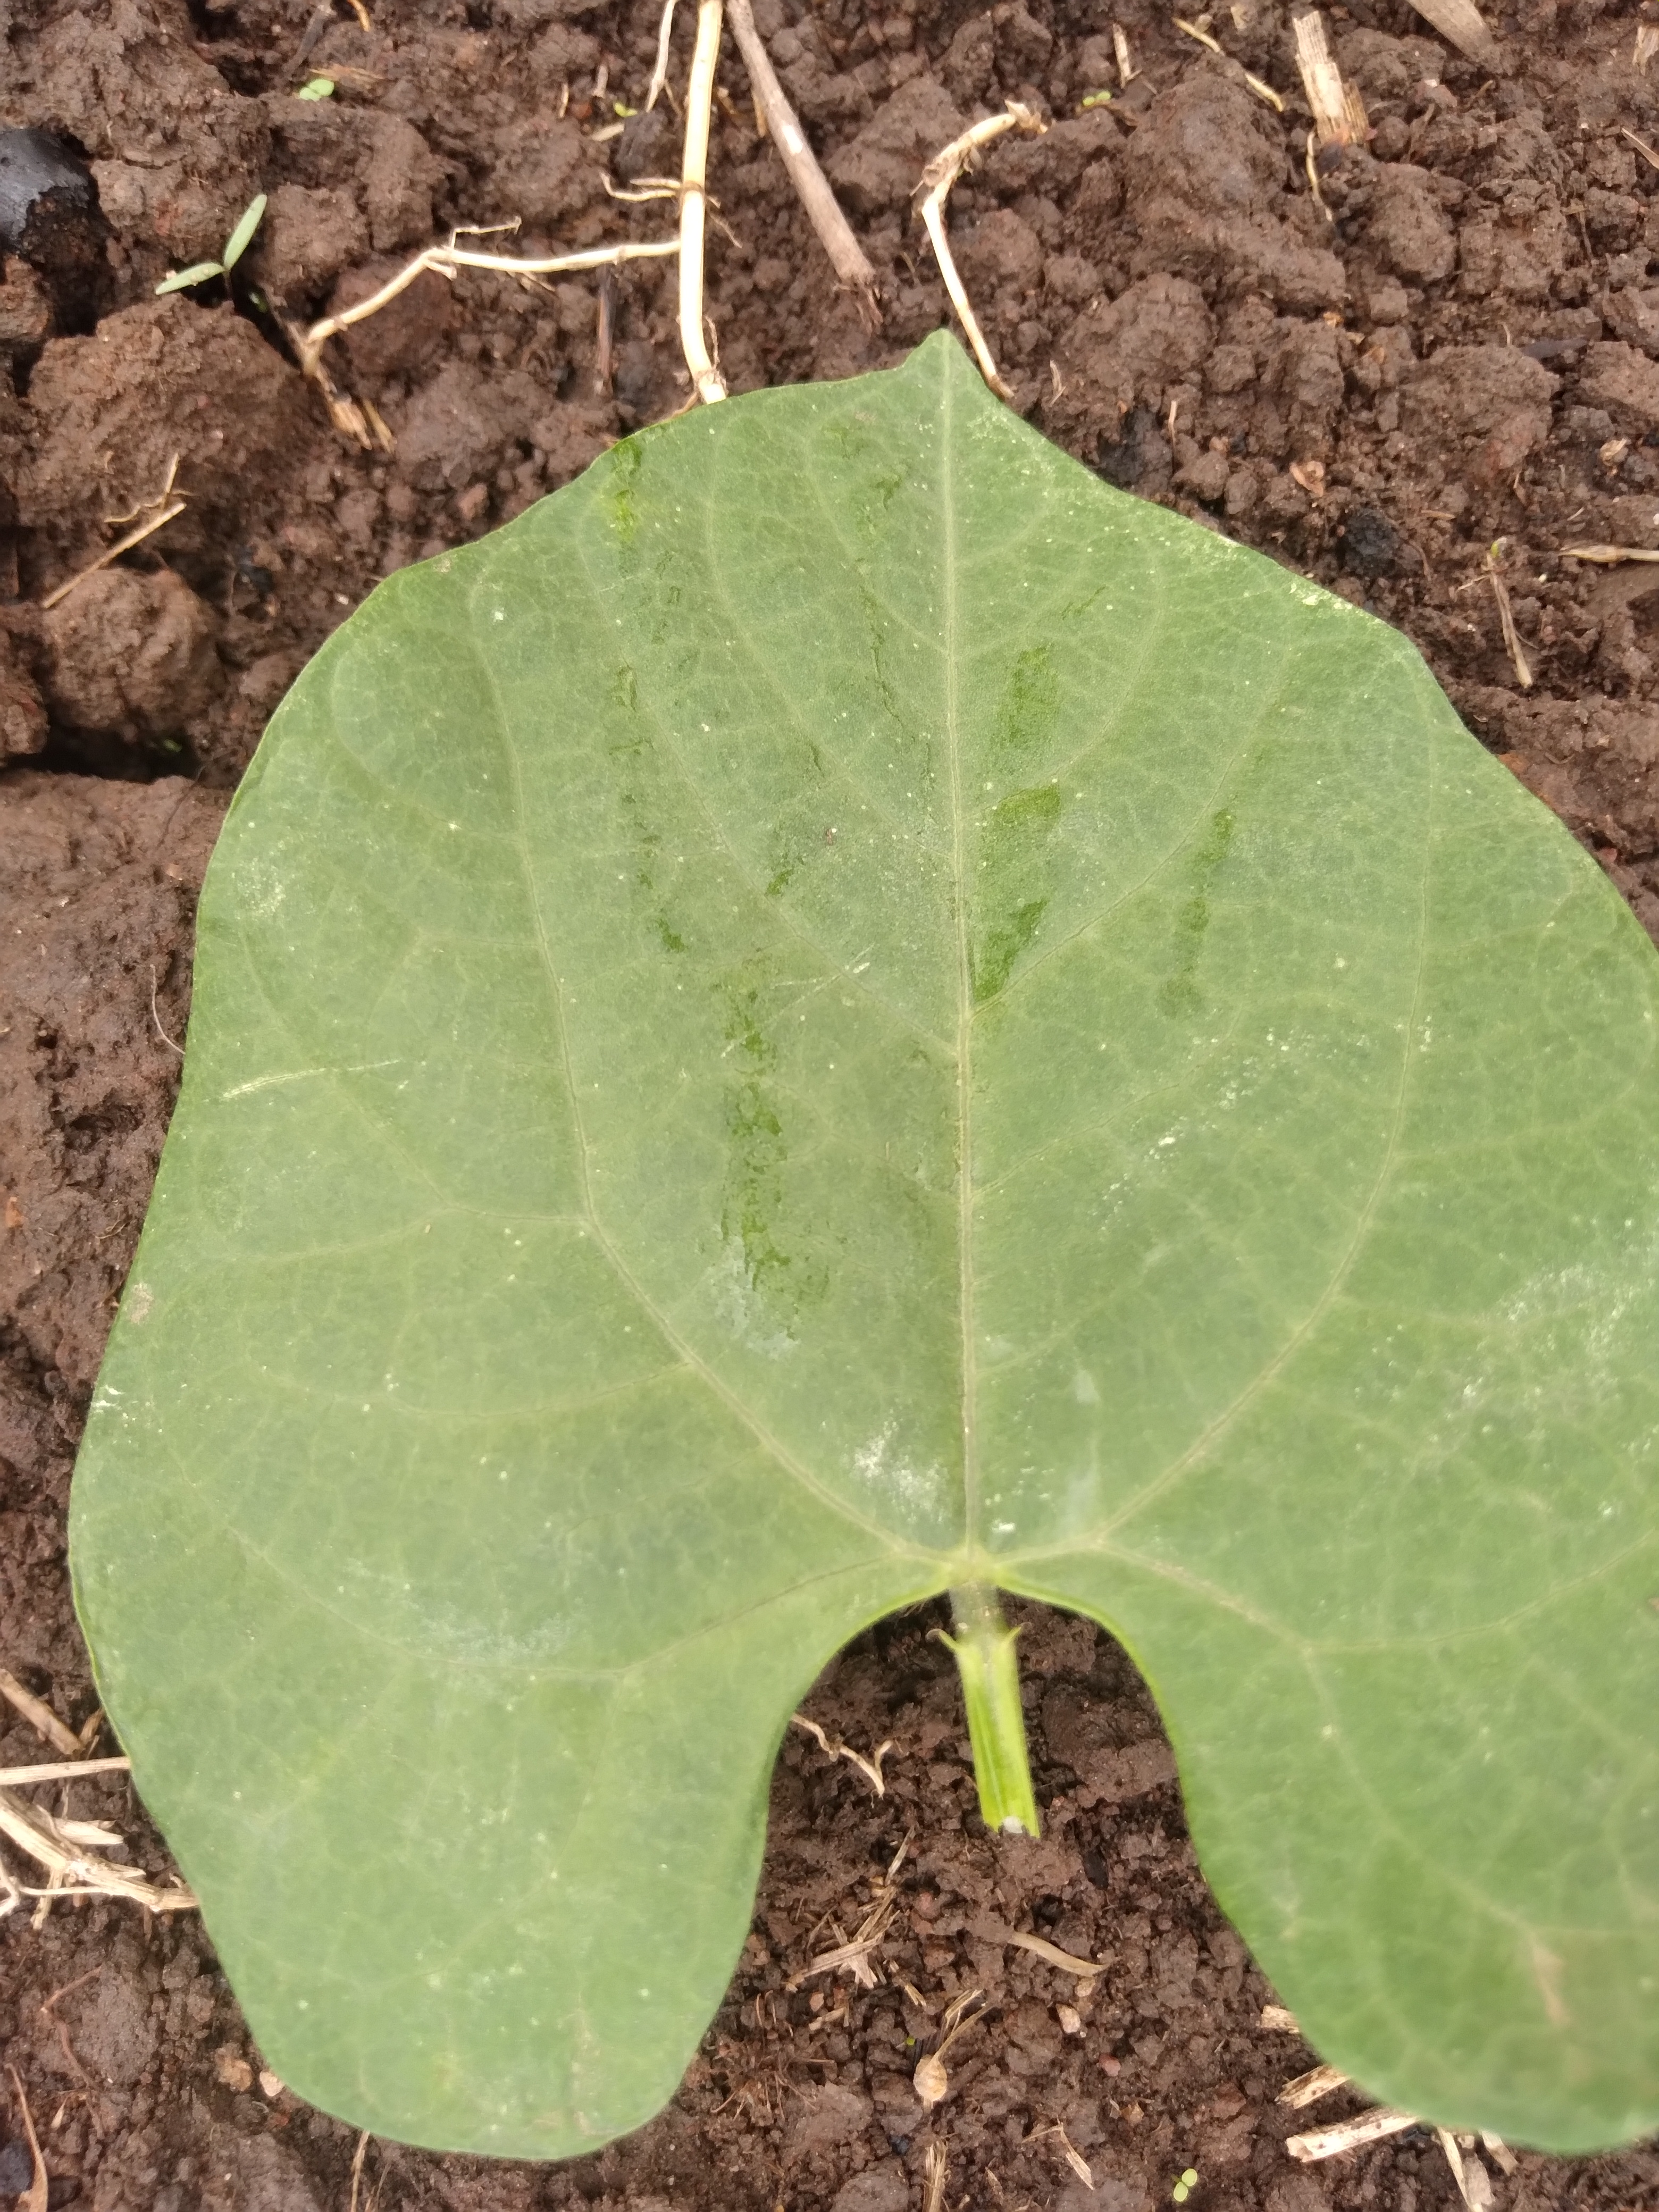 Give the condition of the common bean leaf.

healthy
